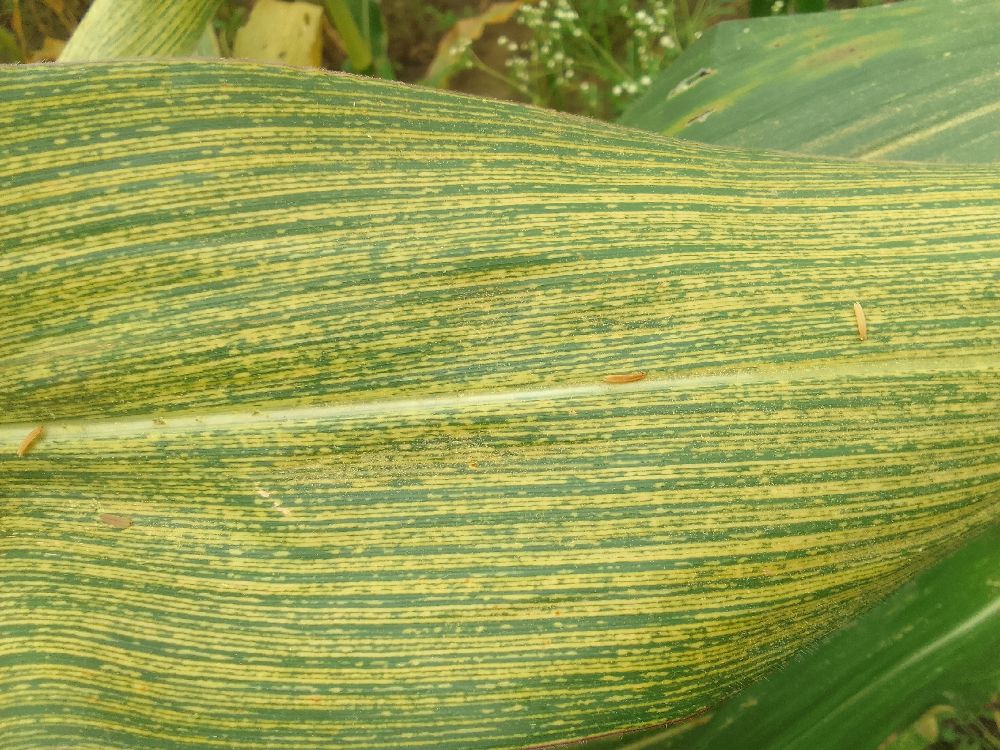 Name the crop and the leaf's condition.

maize, maize streak virus
